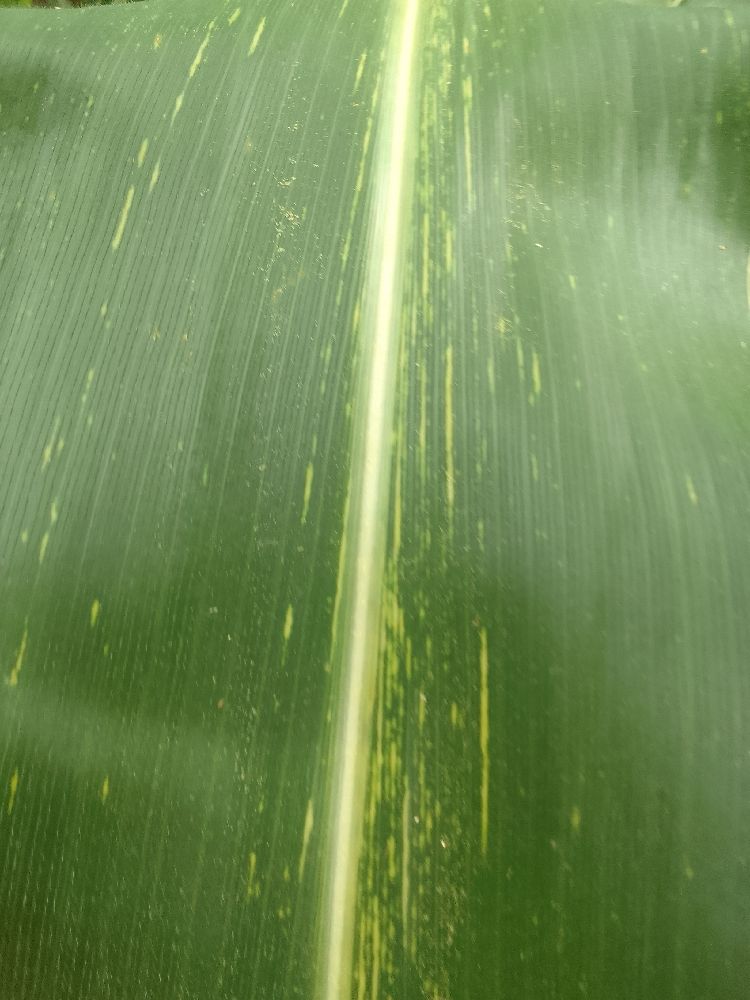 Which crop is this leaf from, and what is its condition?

maize, maize streak virus
